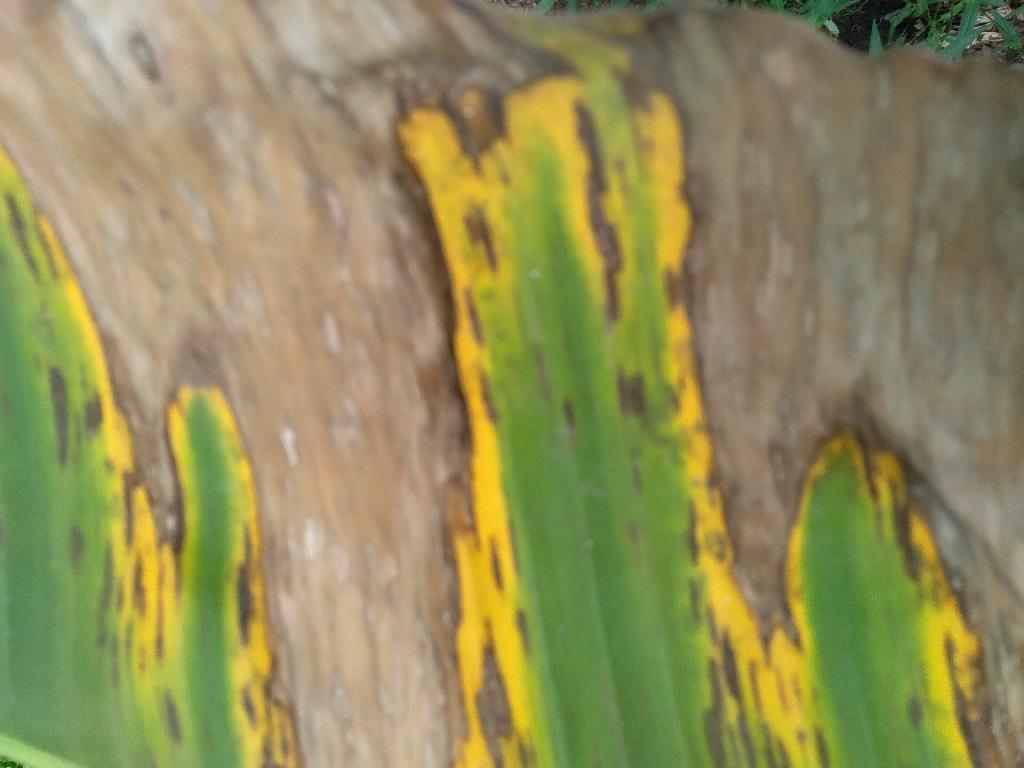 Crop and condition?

banana, black sigatoka
